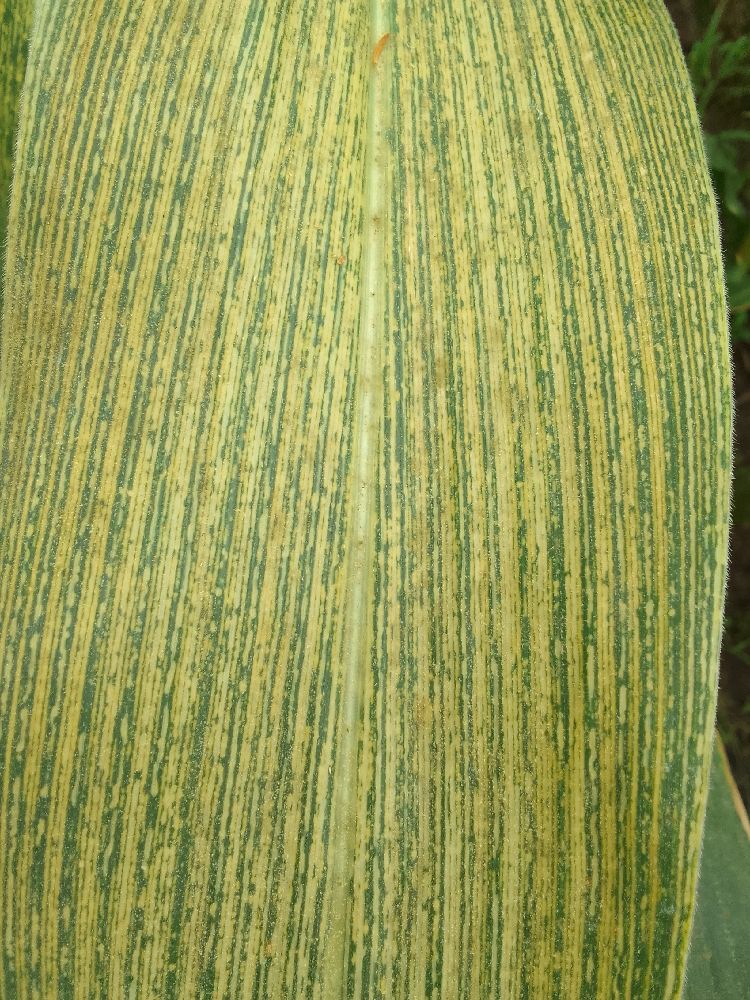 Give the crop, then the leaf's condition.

maize, maize streak virus
